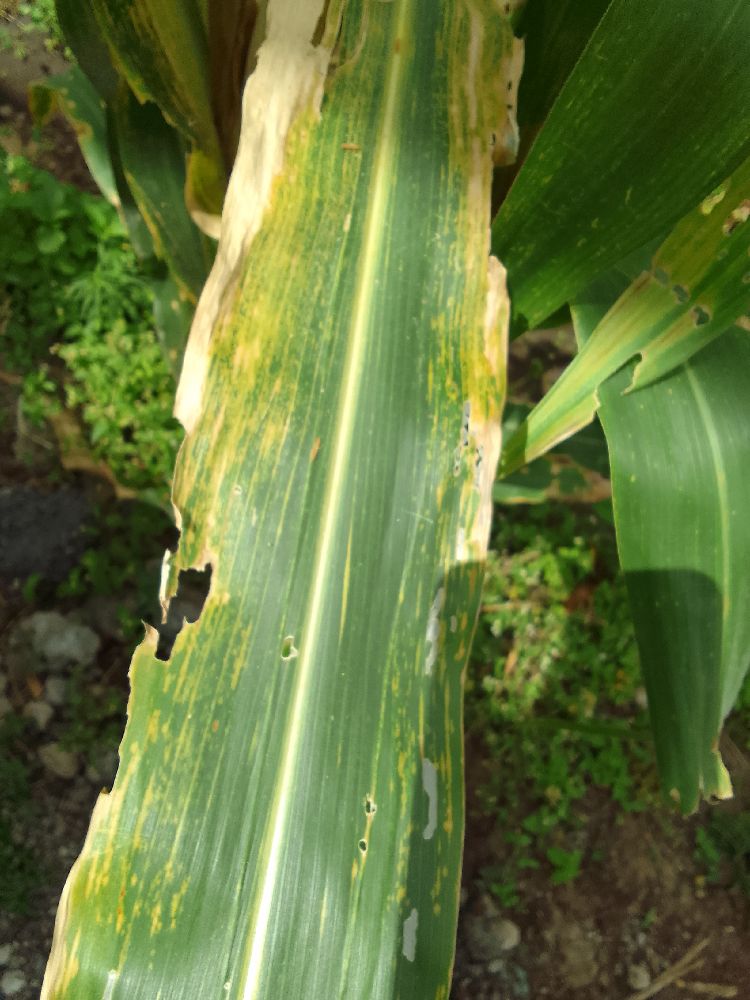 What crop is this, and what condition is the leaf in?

maize, maize lethal necrosis
